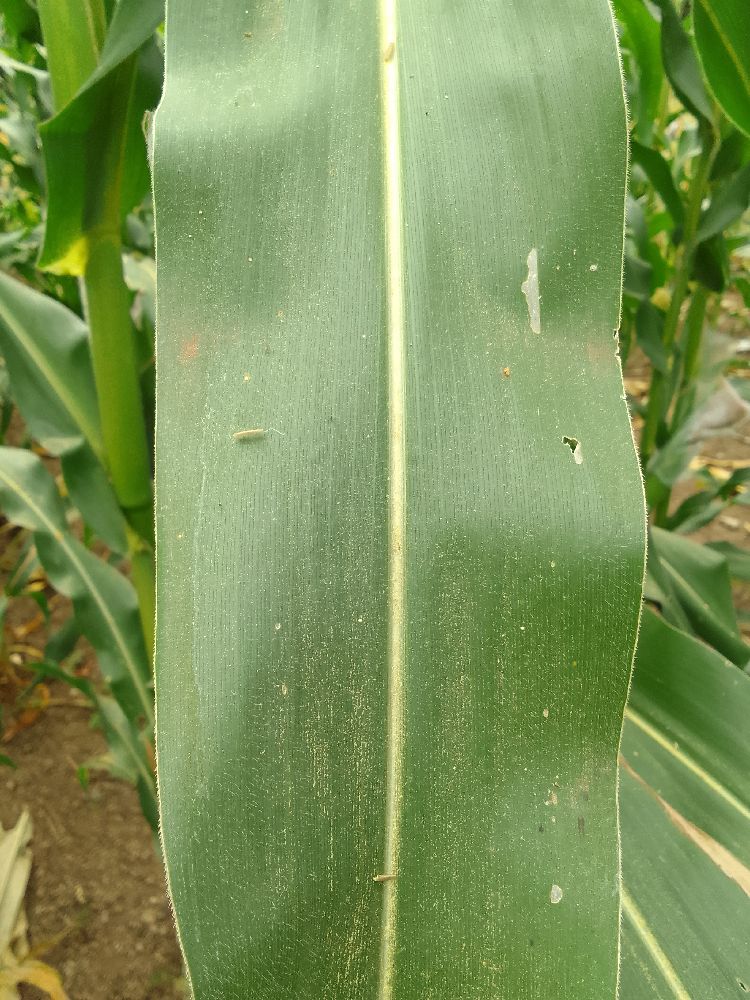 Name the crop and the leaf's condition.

maize, healthy
